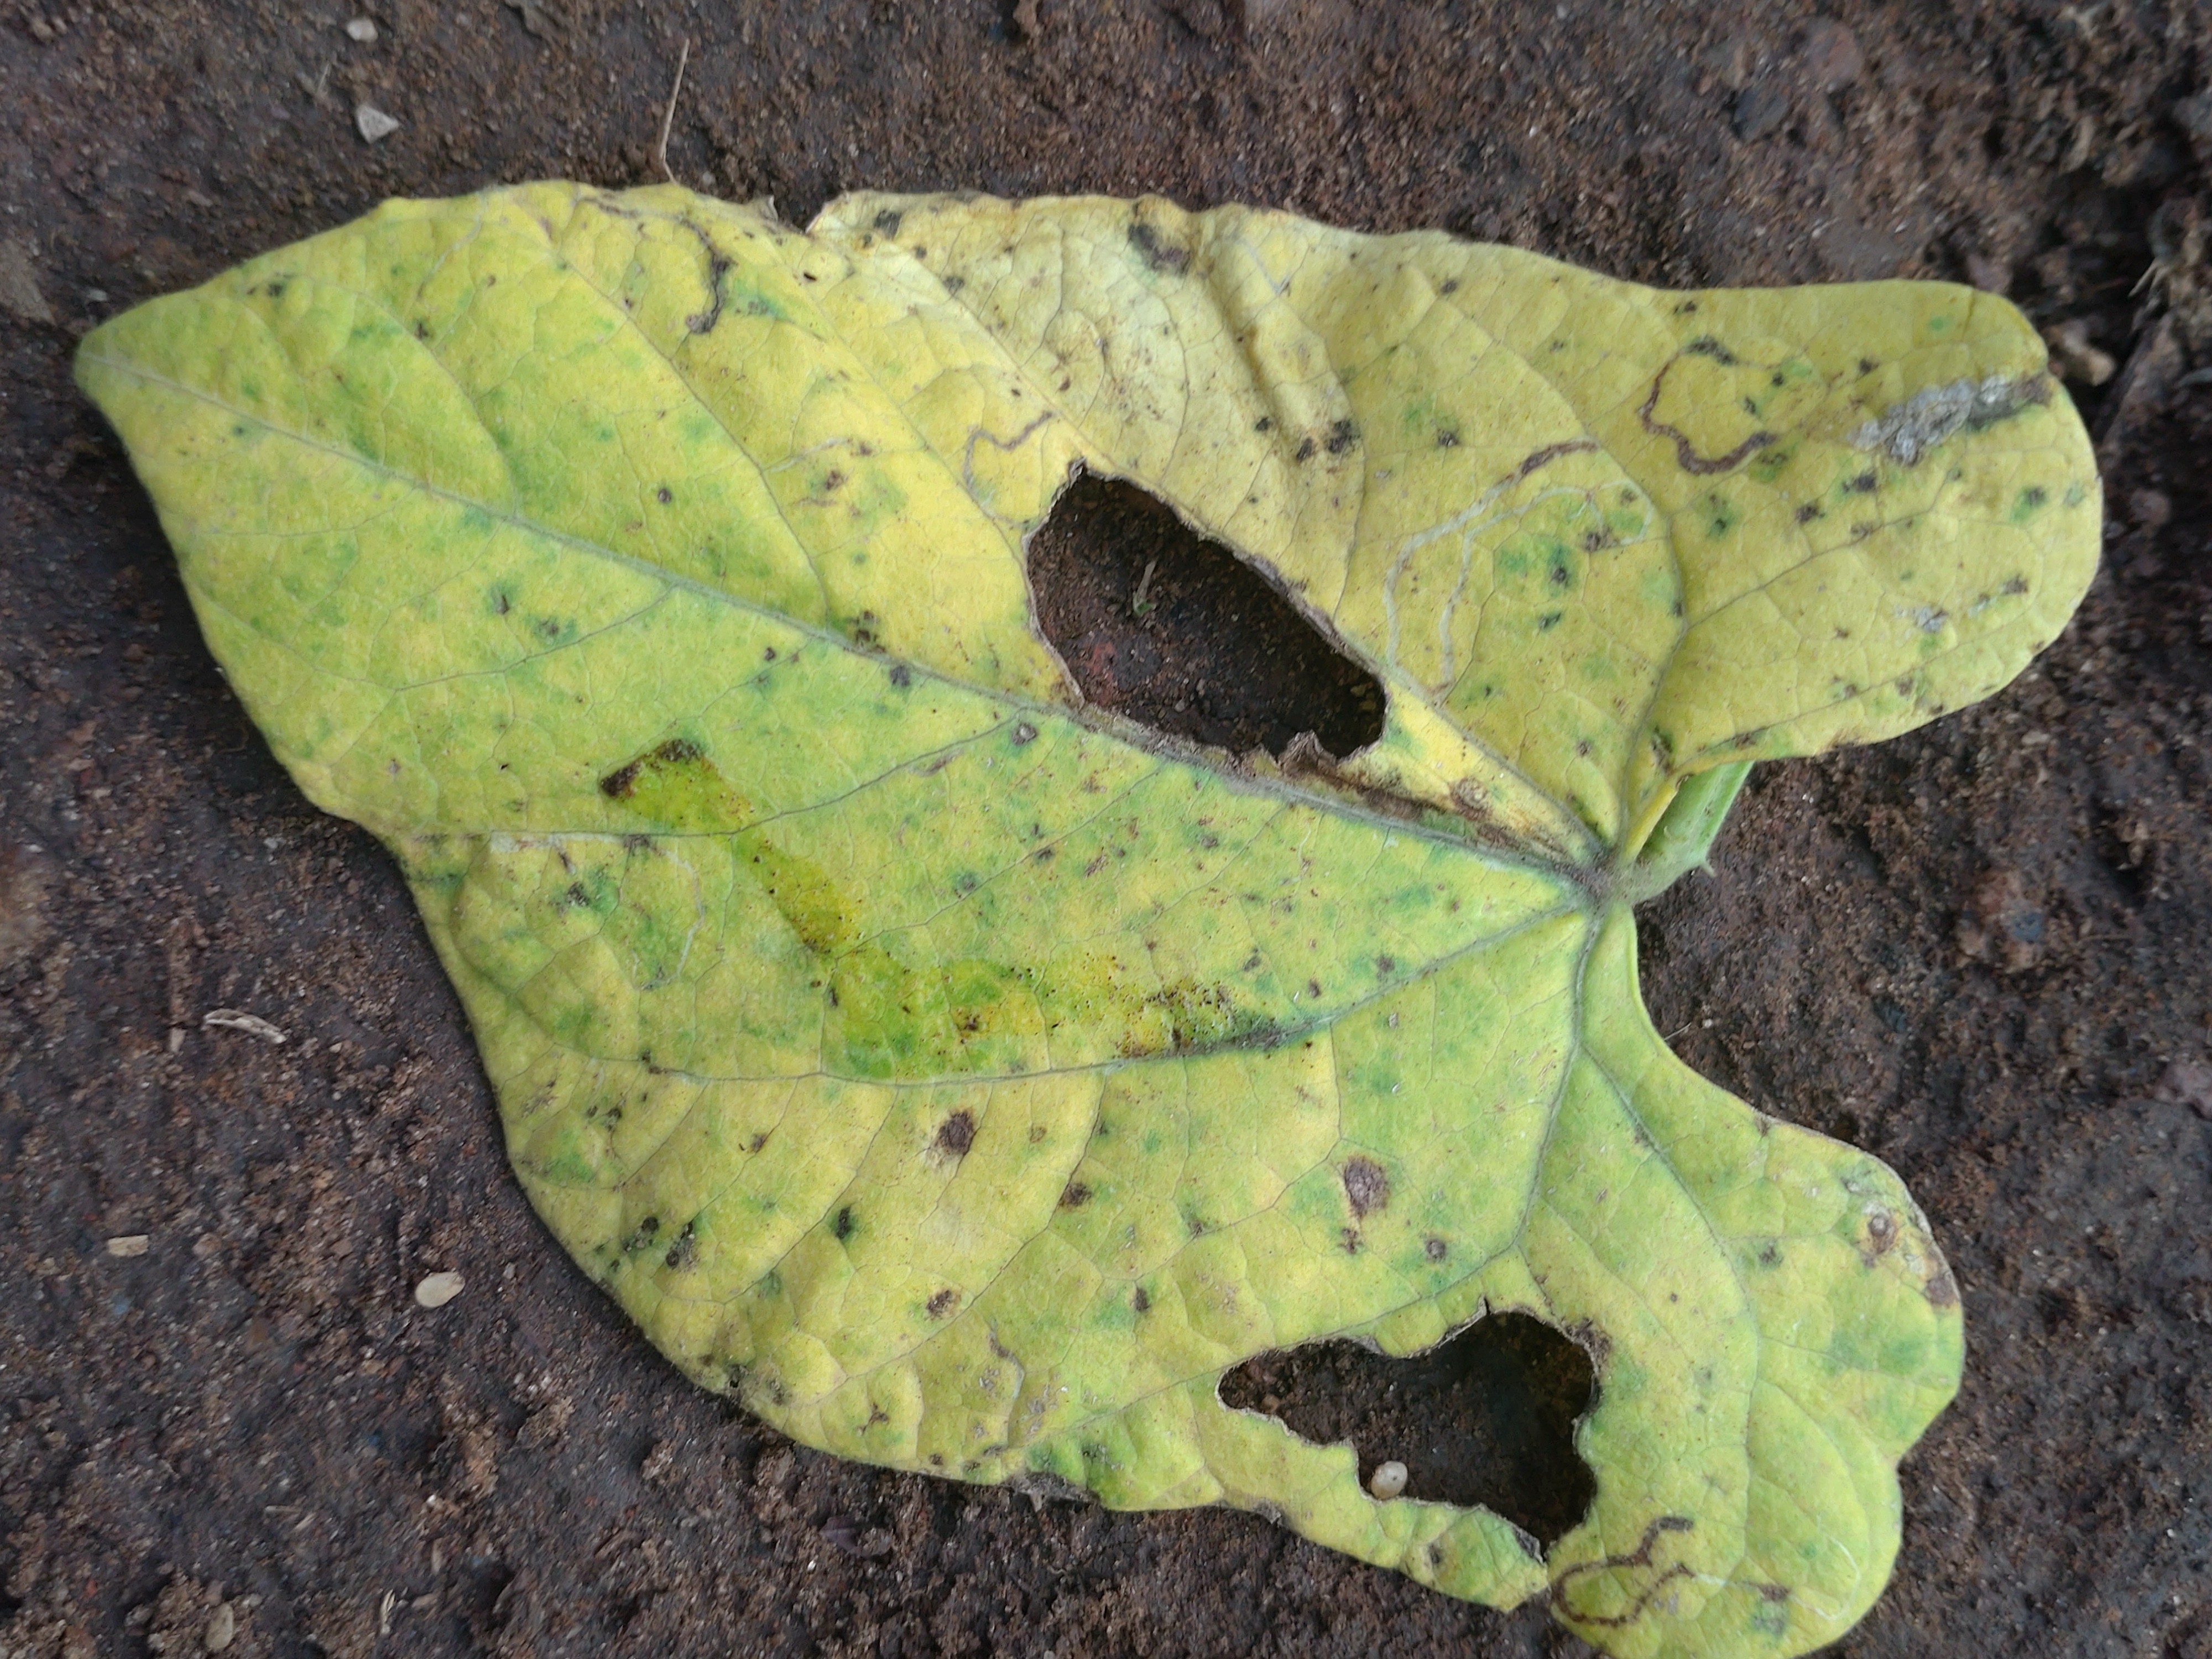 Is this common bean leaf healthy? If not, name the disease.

rust
